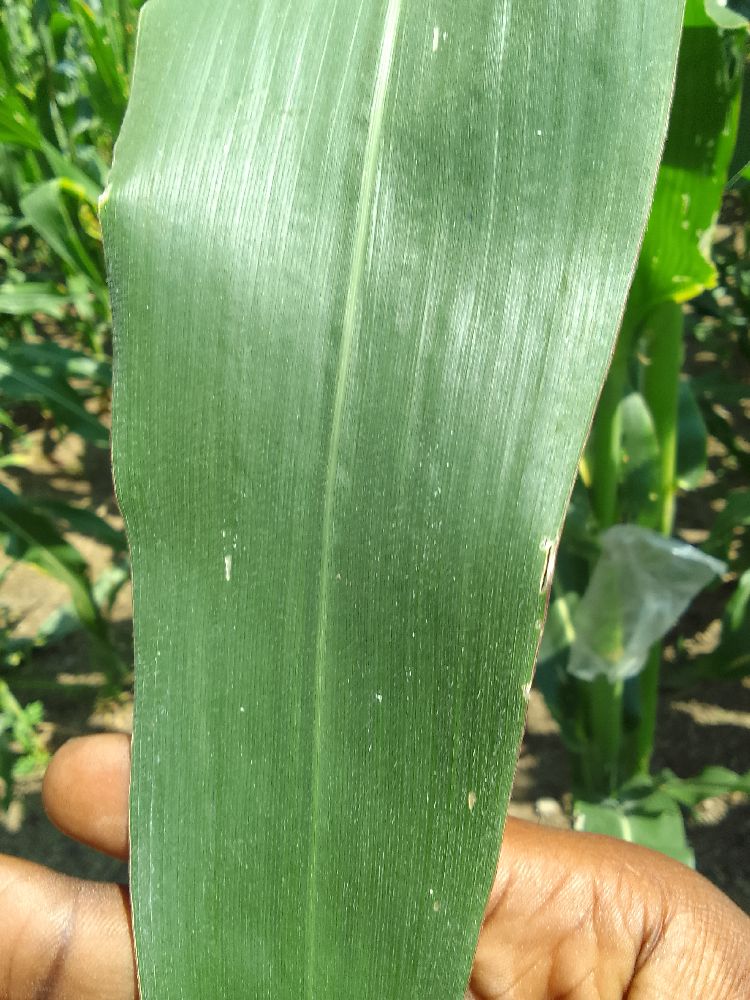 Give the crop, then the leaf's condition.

maize, healthy
